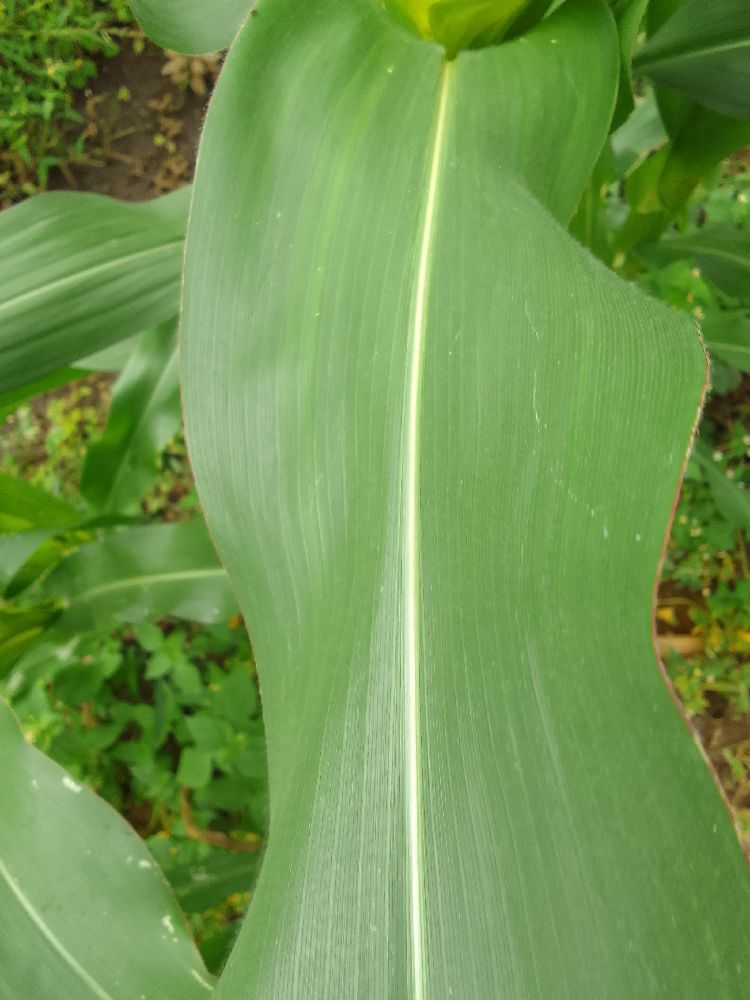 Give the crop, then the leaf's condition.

maize, healthy
